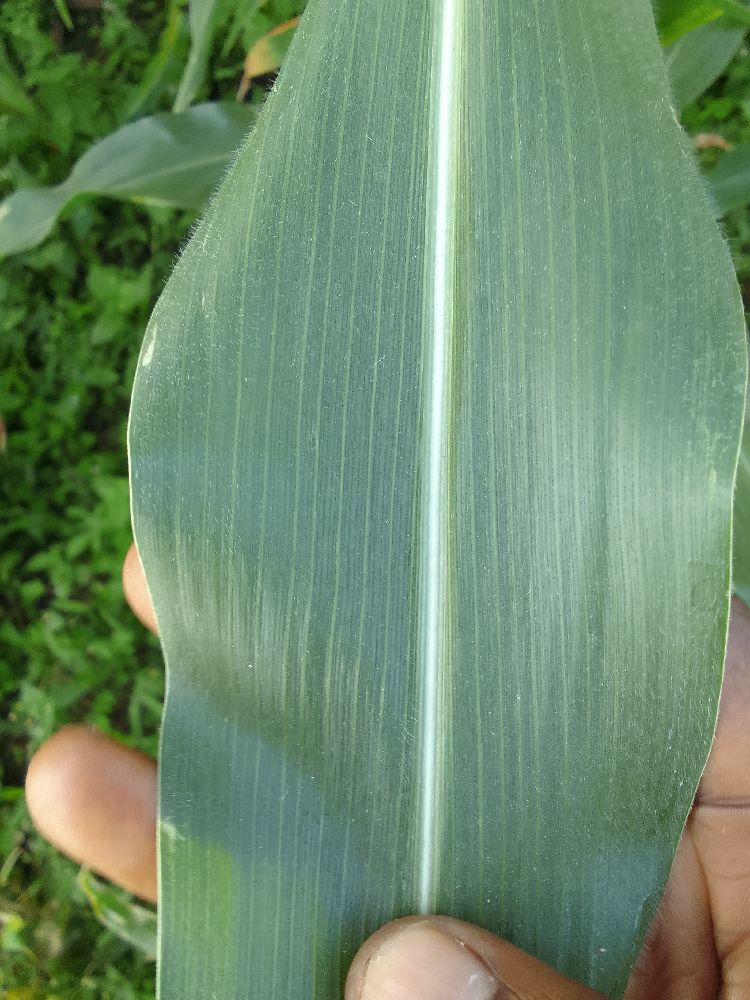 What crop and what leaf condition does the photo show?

maize, healthy
